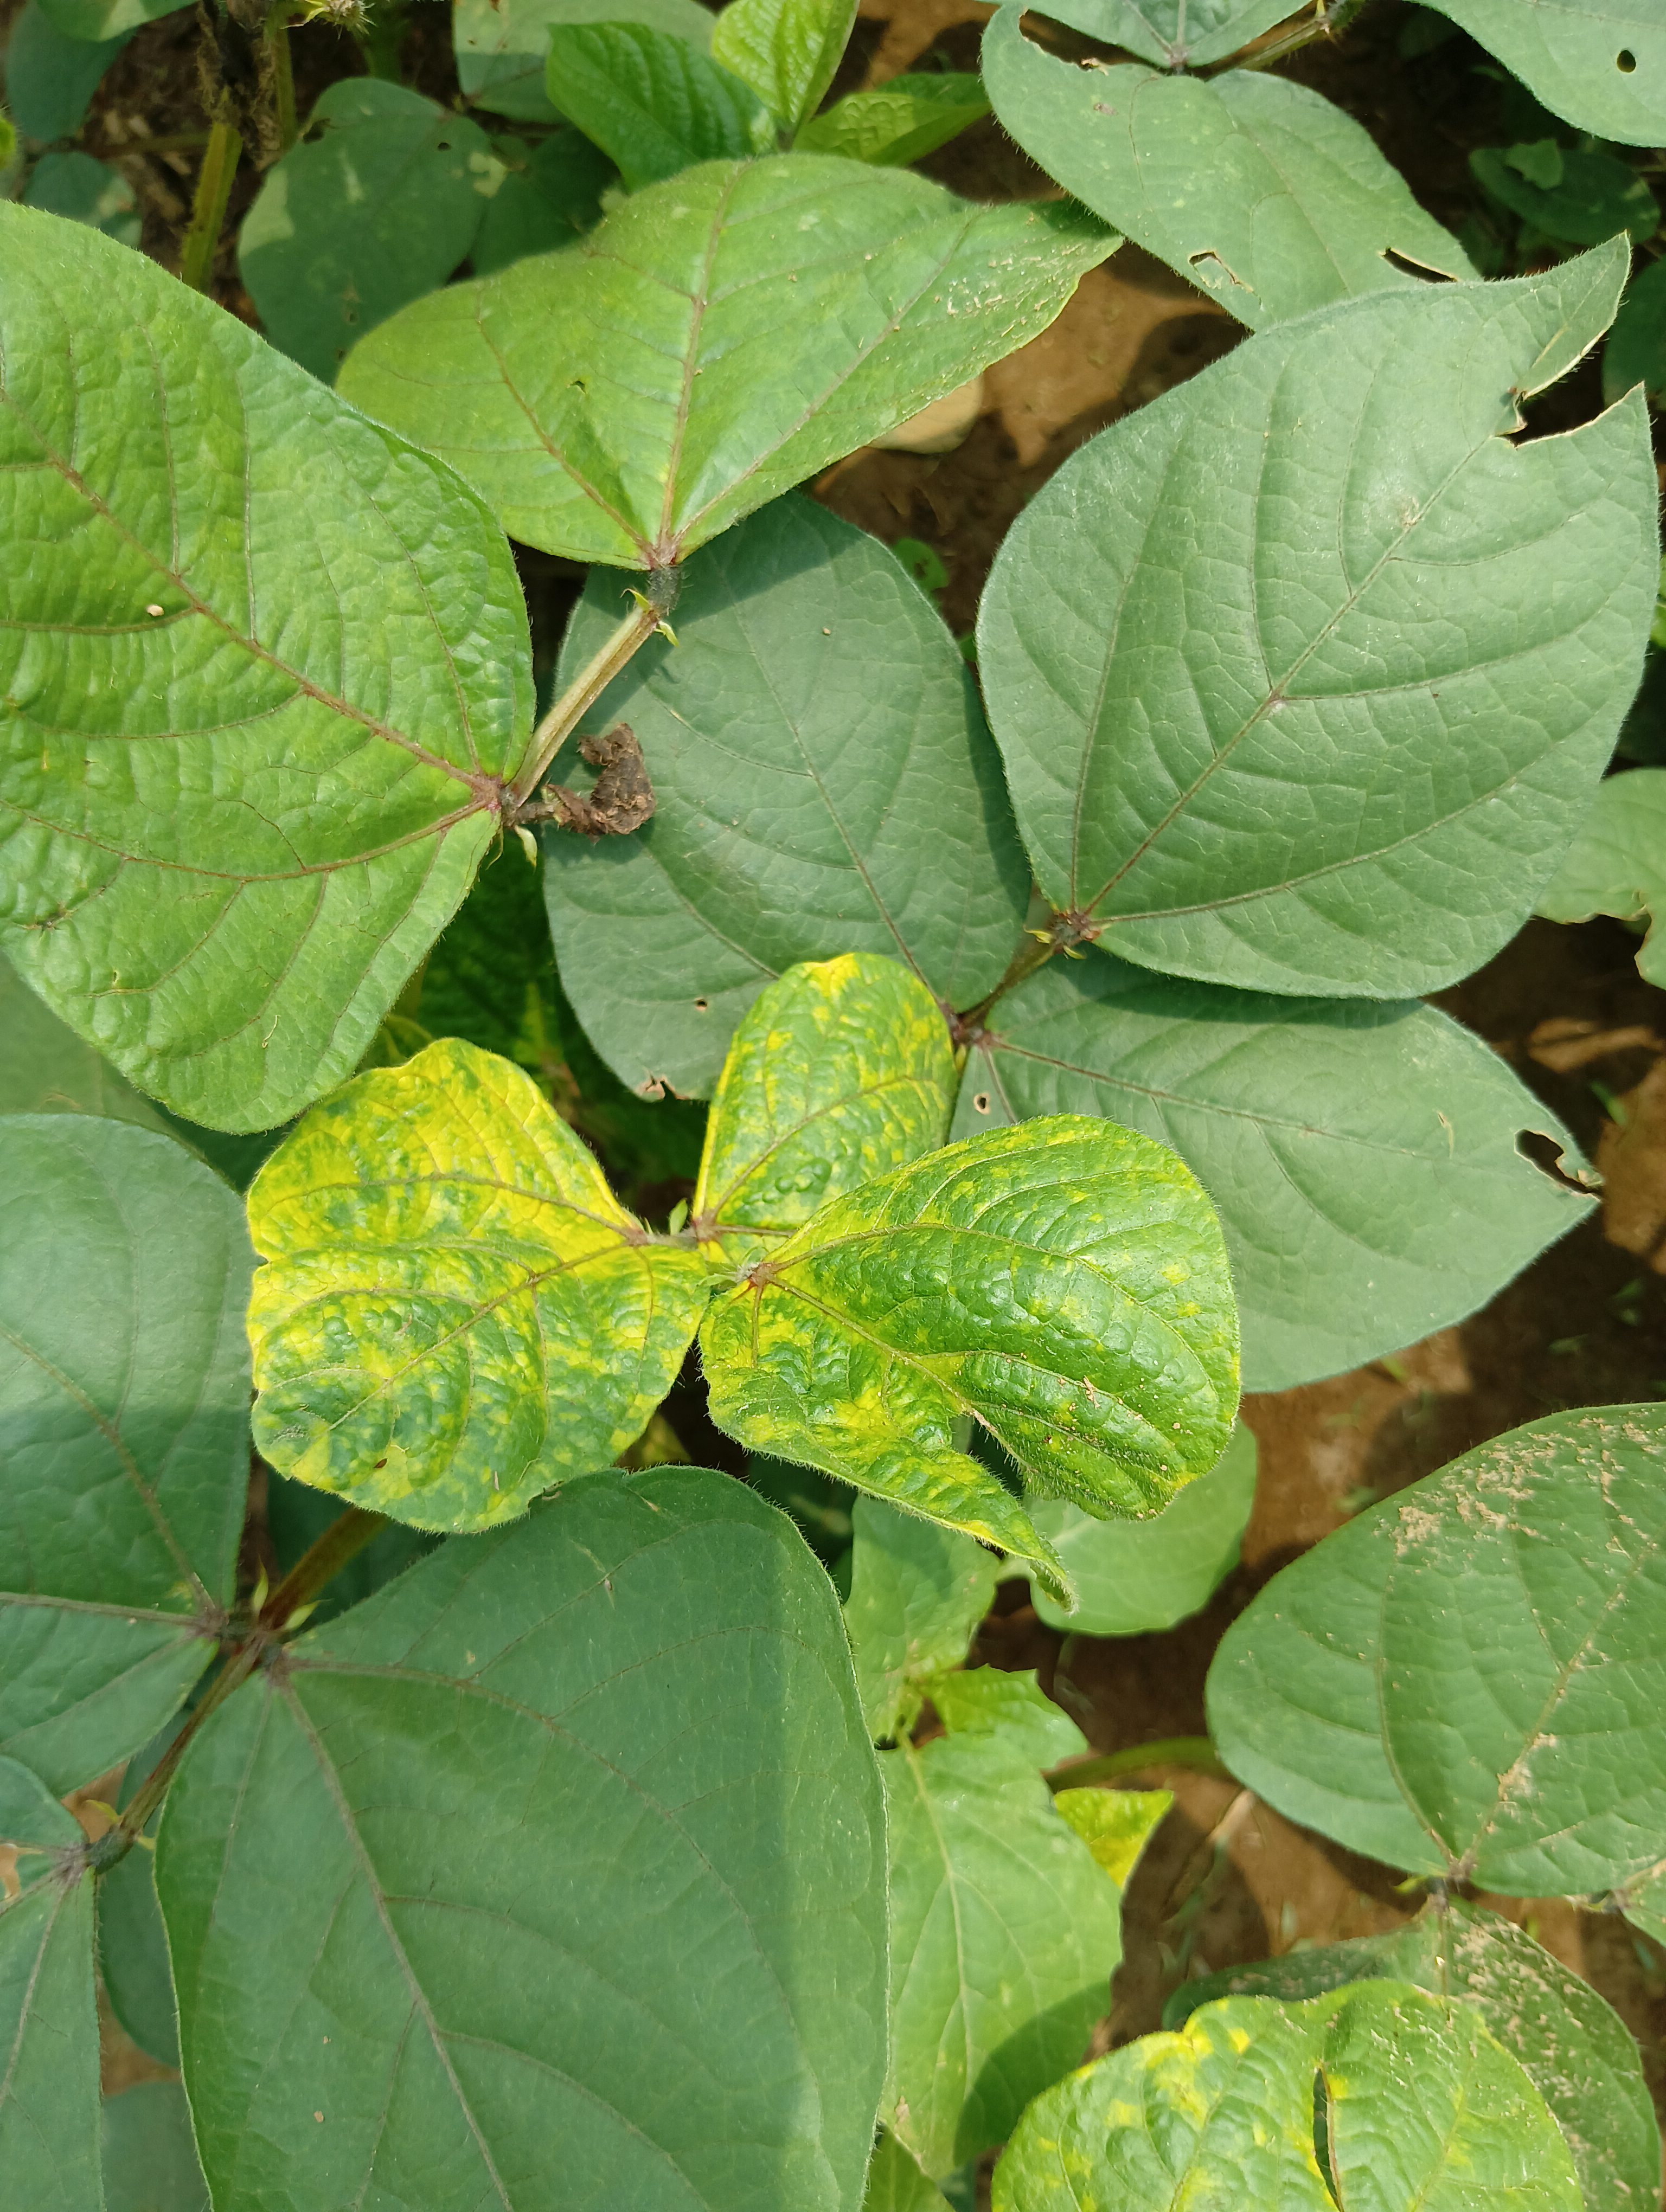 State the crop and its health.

mungbean, yellow mosaic
